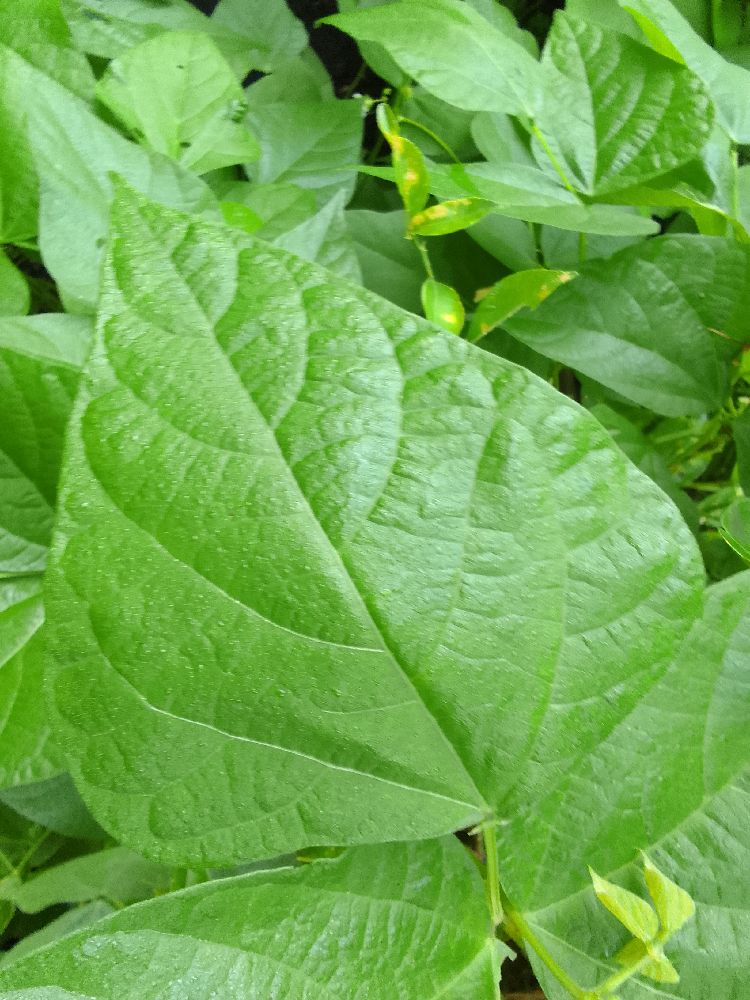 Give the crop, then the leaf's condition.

common bean, healthy
